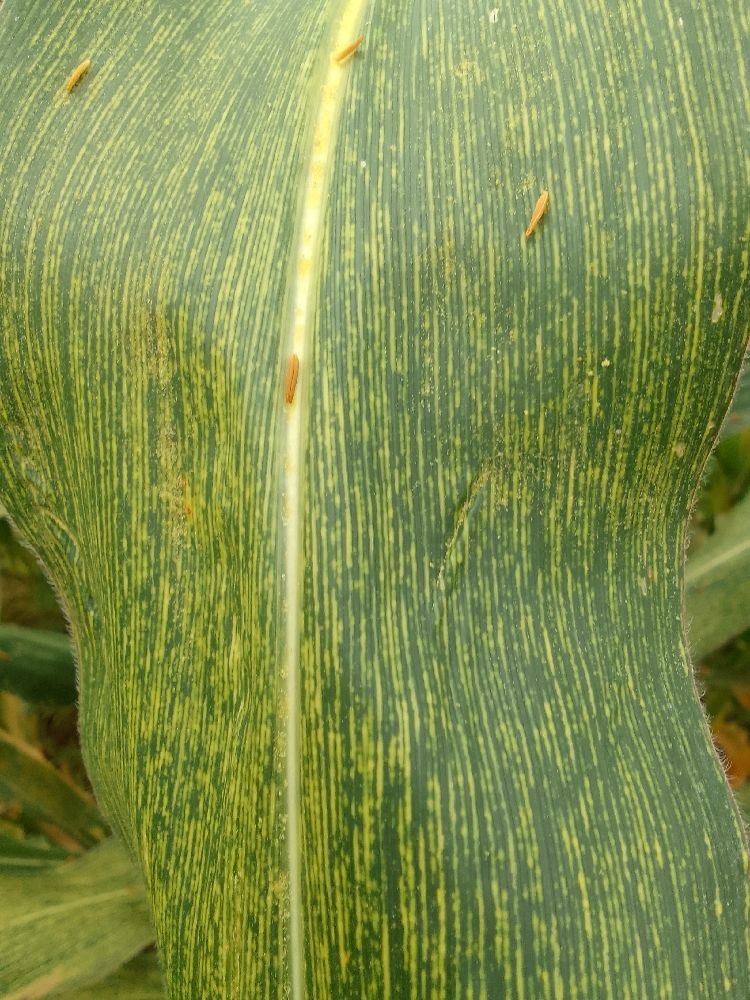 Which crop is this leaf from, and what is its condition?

maize, maize streak virus
